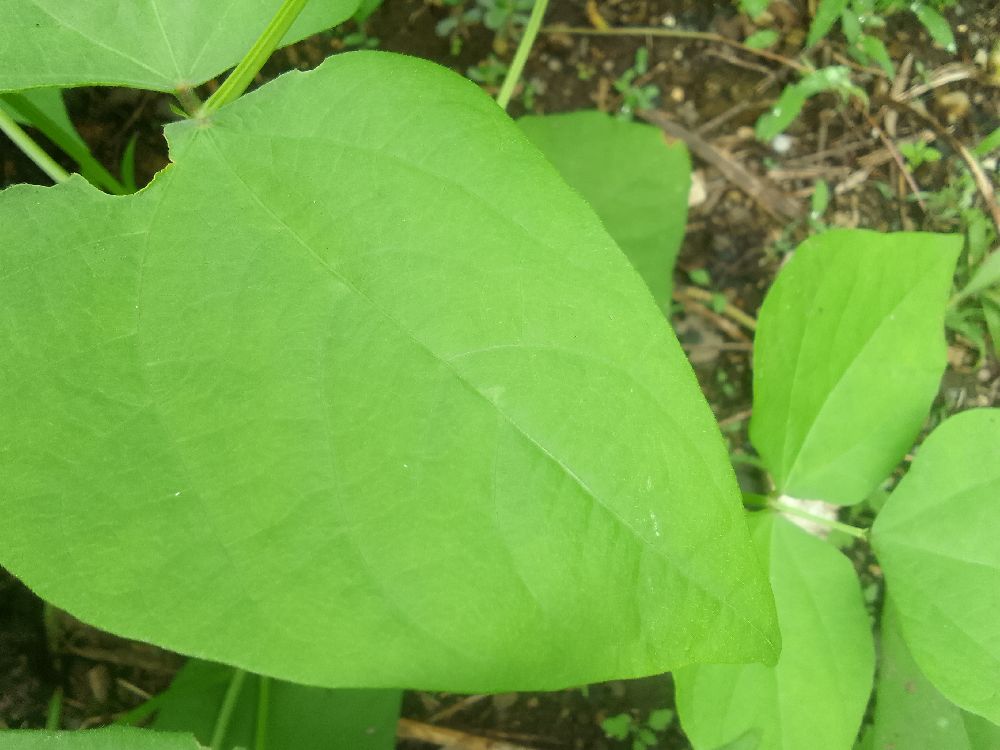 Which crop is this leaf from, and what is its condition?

common bean, healthy
